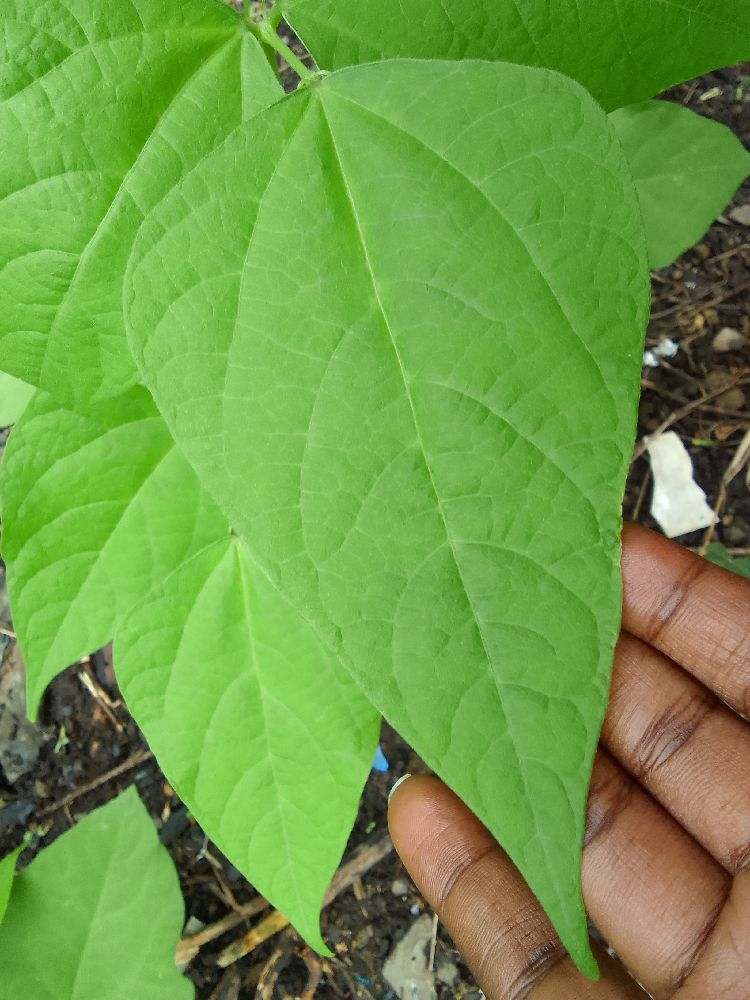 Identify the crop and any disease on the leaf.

common bean, healthy
